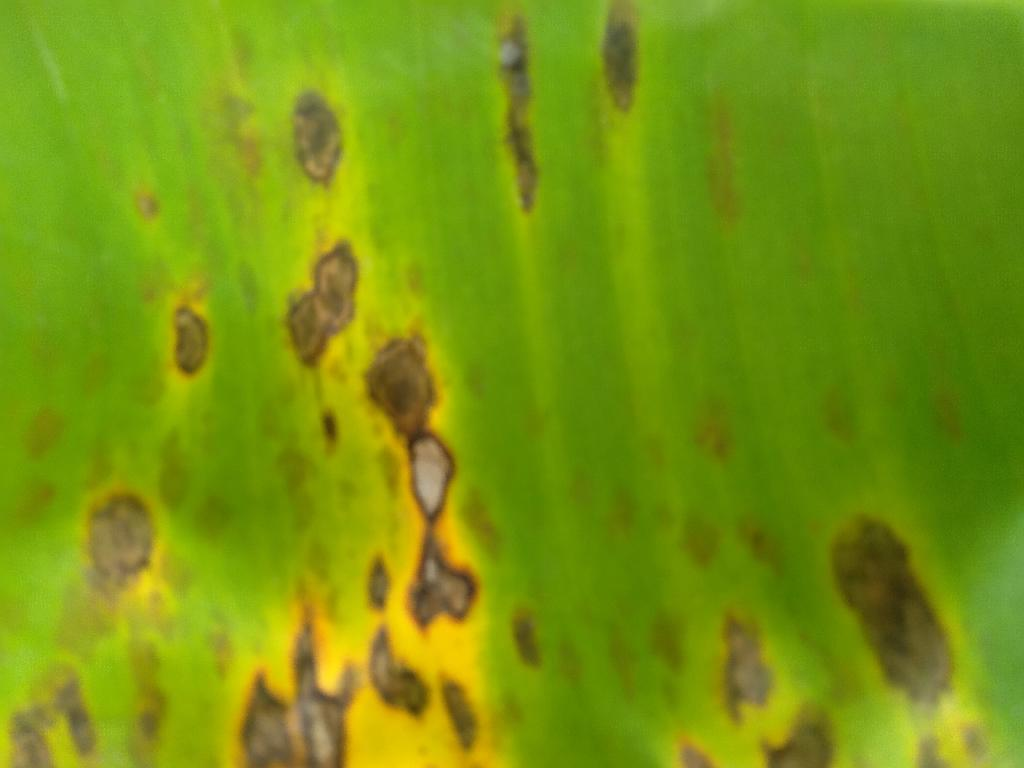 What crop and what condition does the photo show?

banana, black sigatoka
